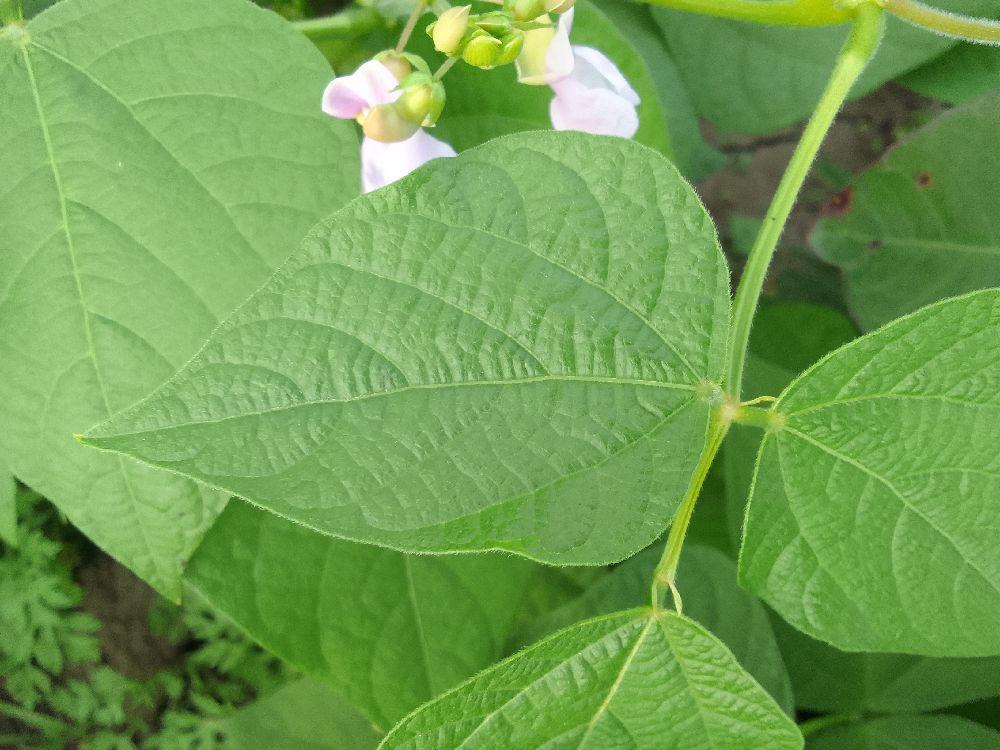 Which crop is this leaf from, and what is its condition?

common bean, healthy
